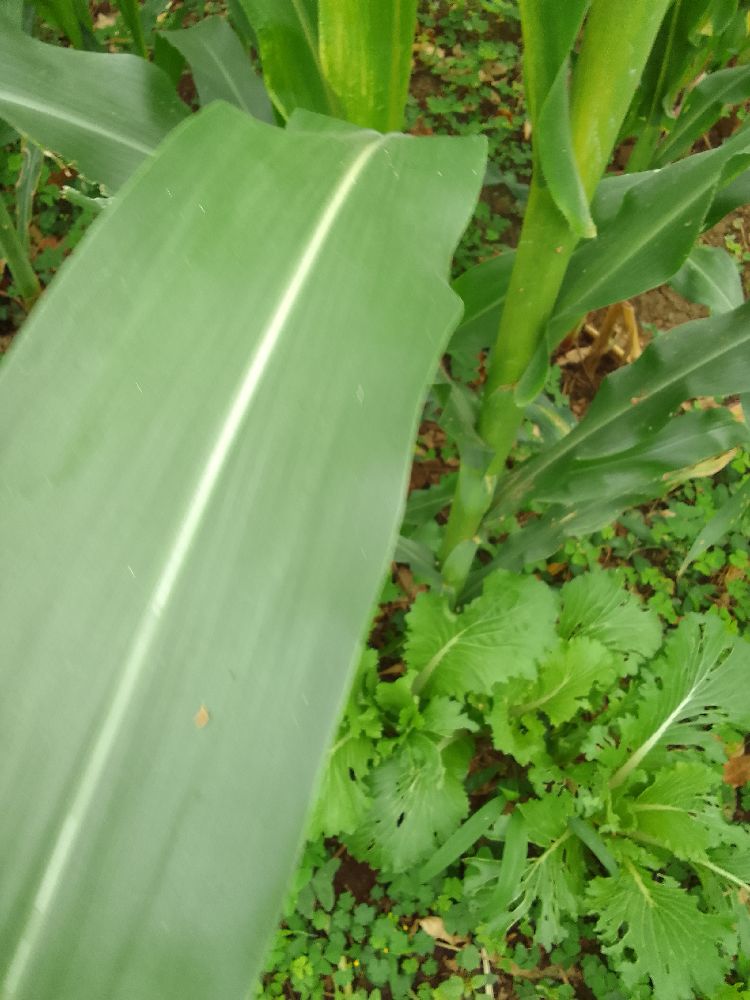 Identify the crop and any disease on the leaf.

maize, healthy
